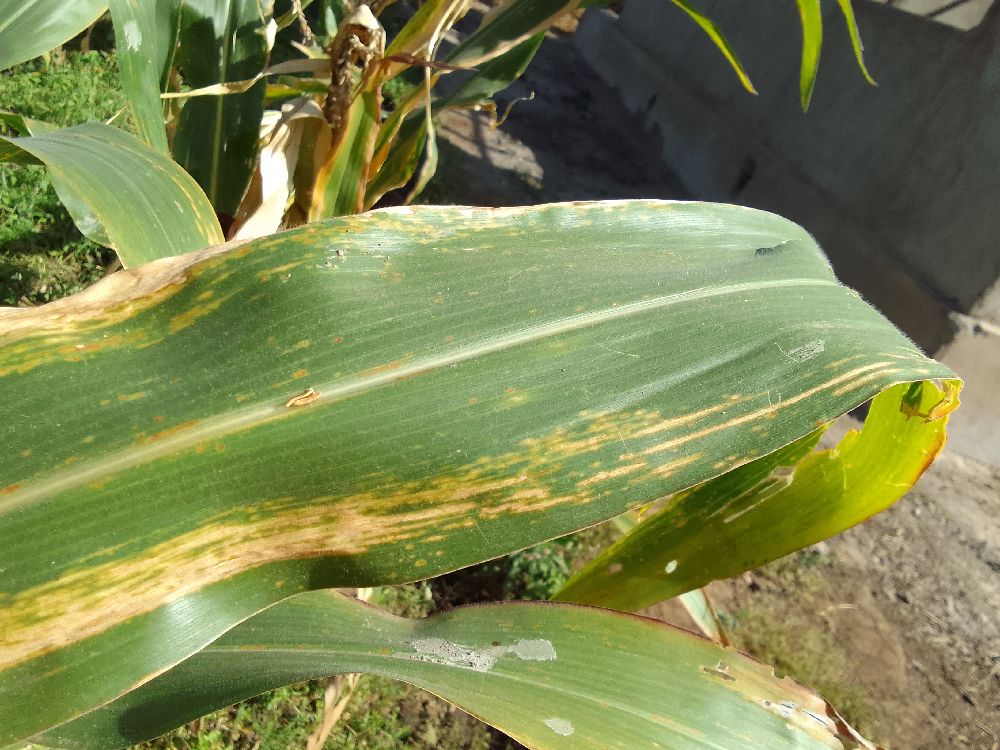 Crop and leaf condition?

maize, maize lethal necrosis
